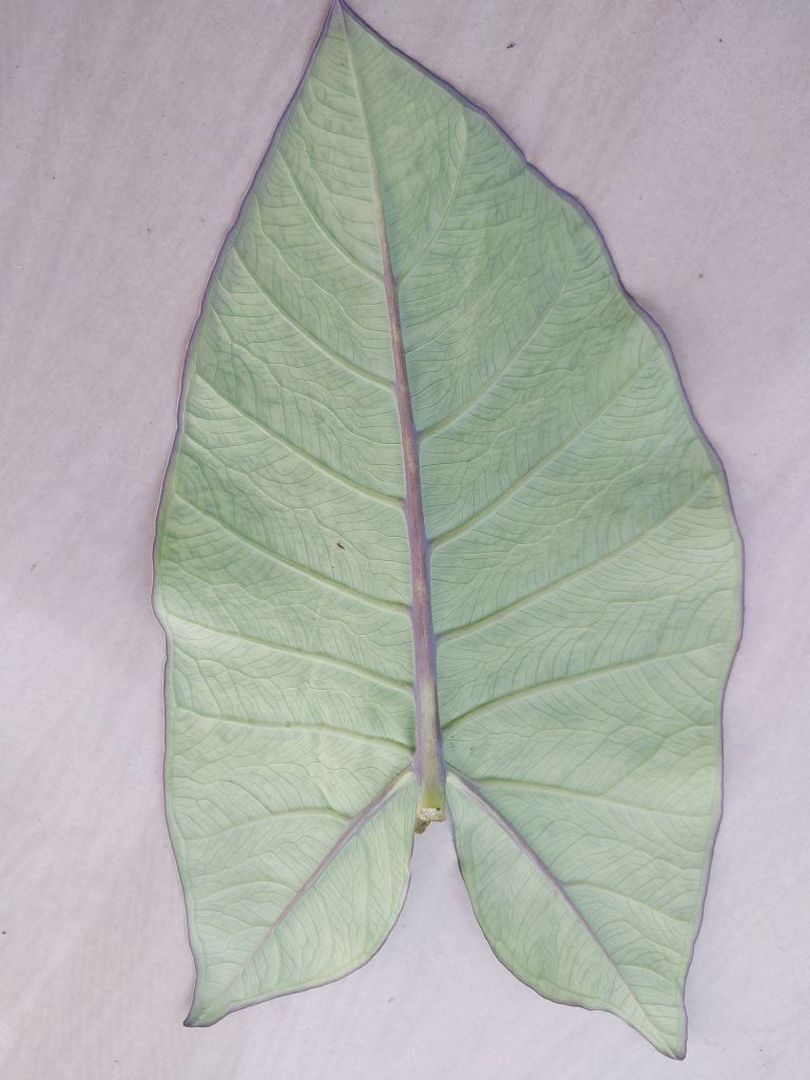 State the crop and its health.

taro, mosaic
